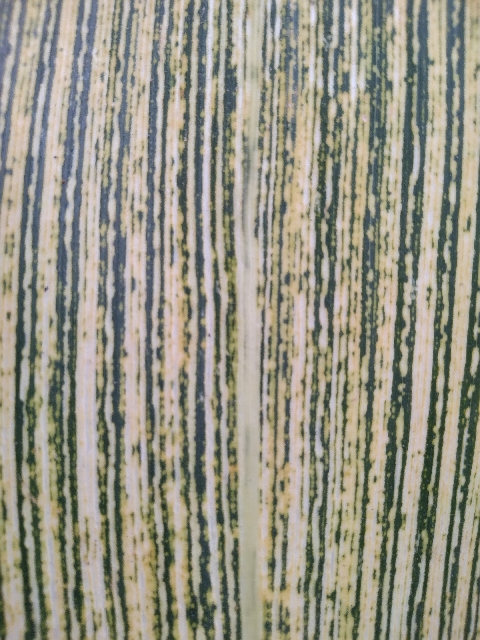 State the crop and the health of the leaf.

maize, maize streak virus
